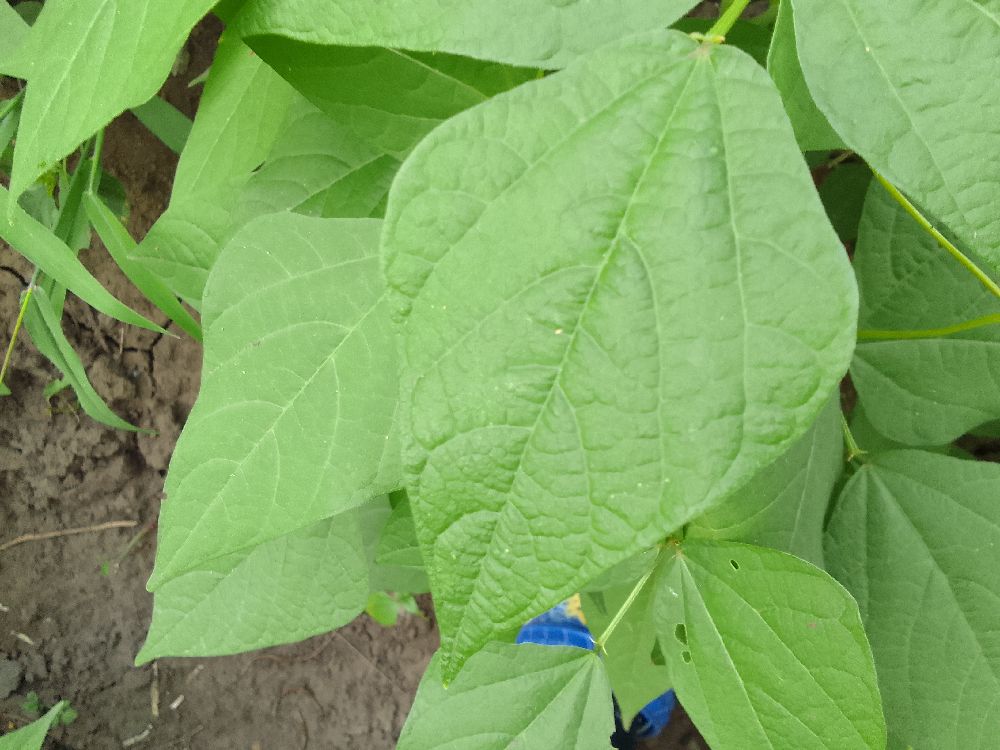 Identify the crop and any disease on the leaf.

common bean, healthy
